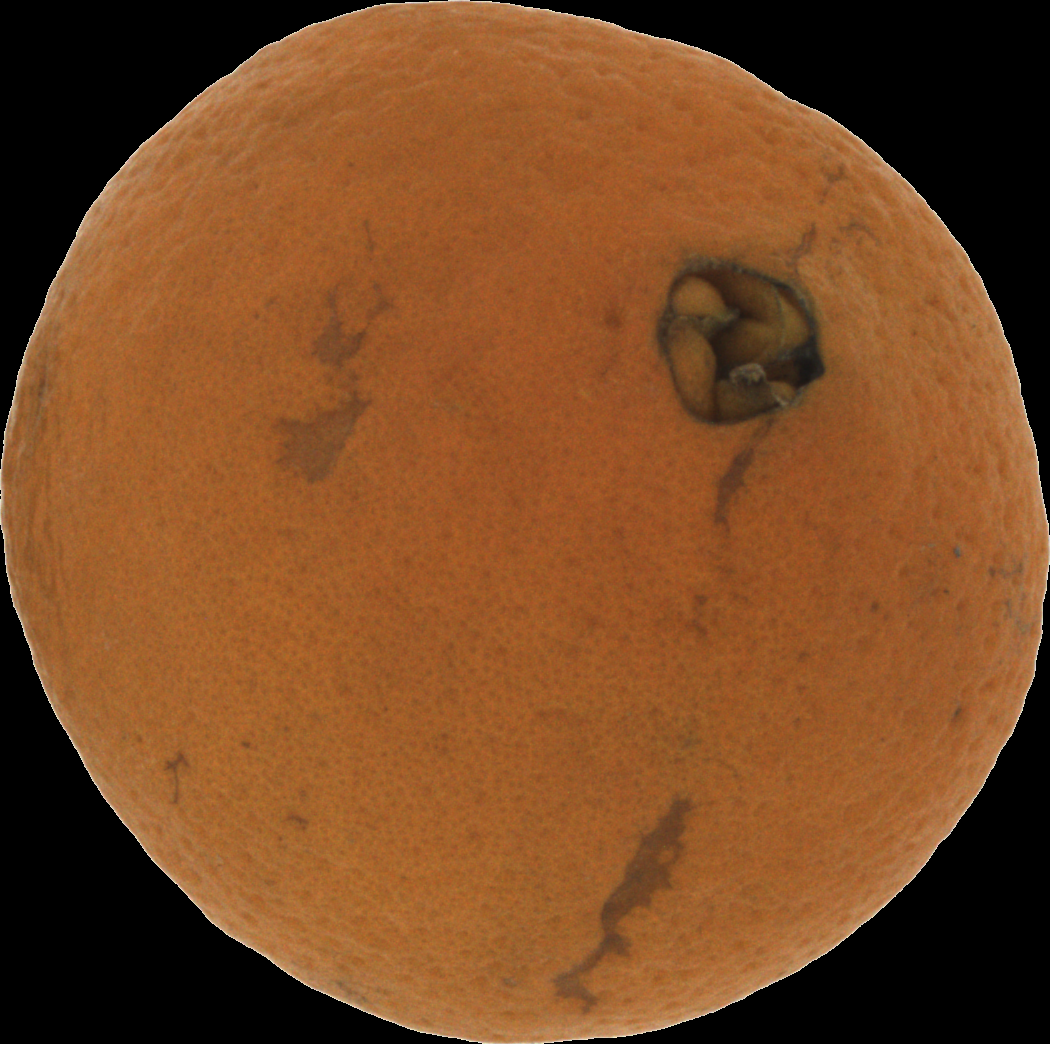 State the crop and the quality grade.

orange, bad
